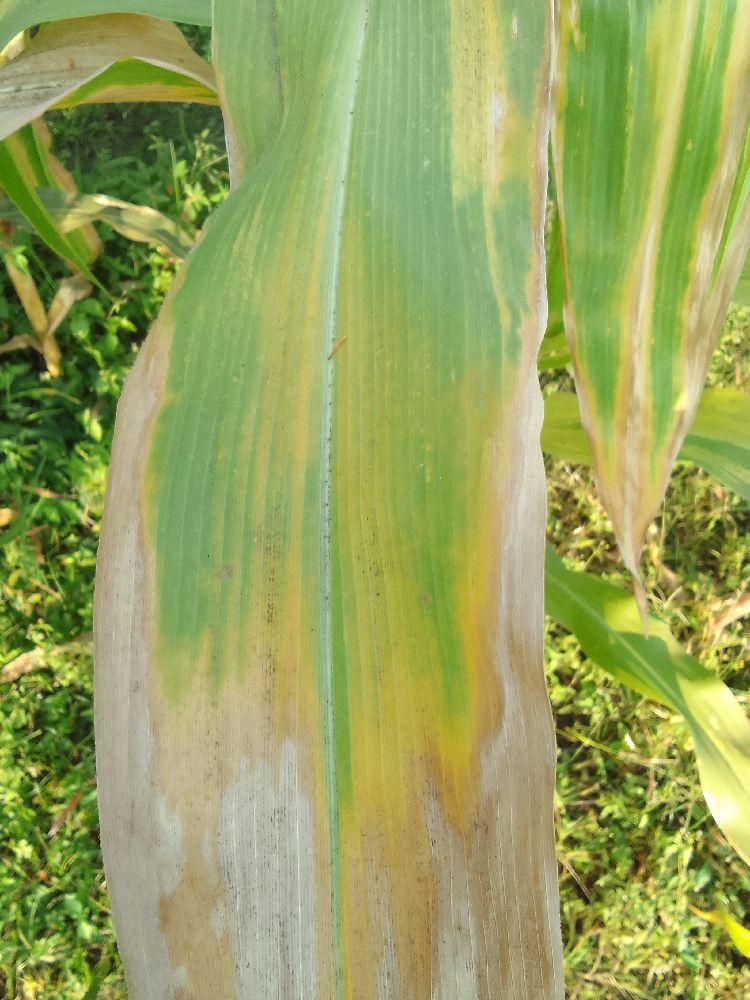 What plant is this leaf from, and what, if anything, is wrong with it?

maize, maize lethal necrosis
